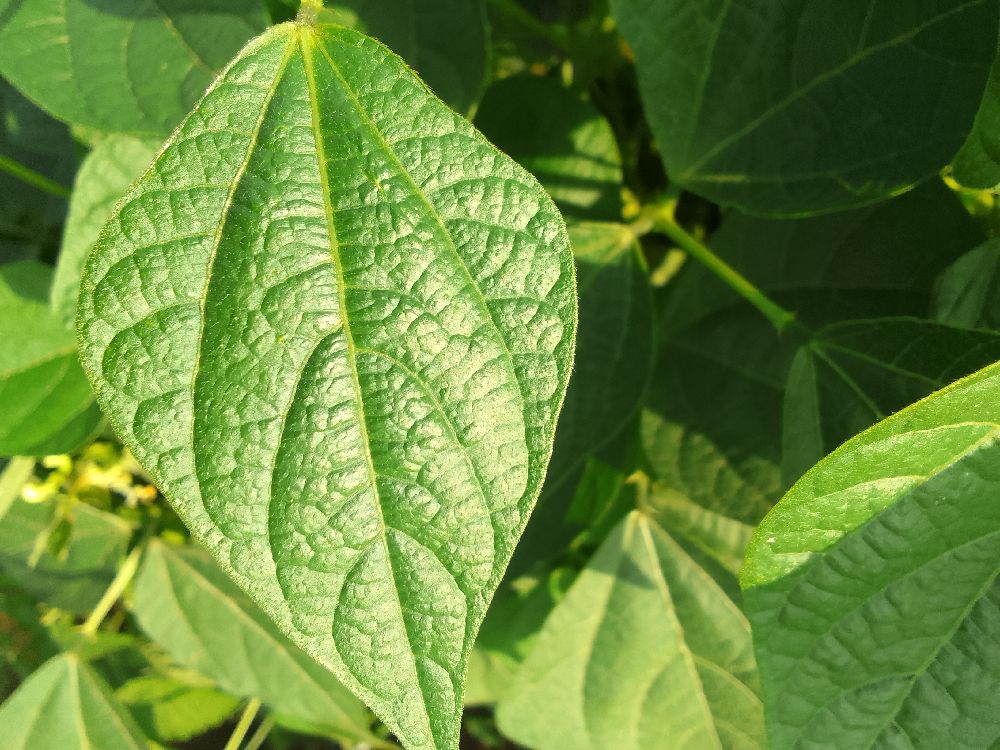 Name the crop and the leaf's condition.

common bean, healthy
